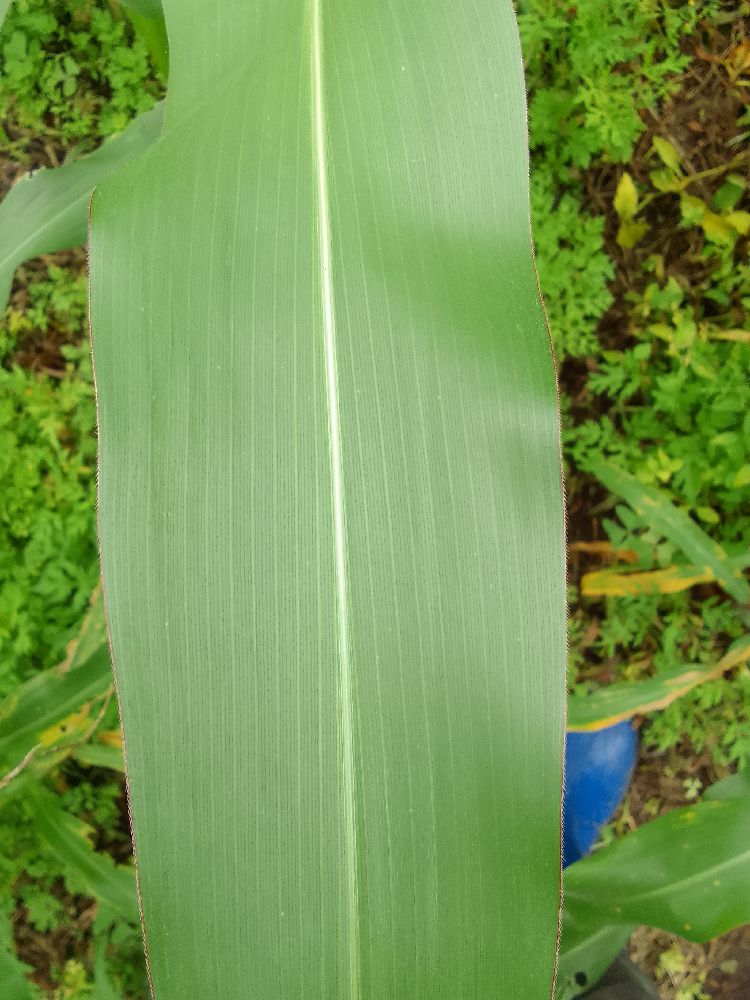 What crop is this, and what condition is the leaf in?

maize, healthy
